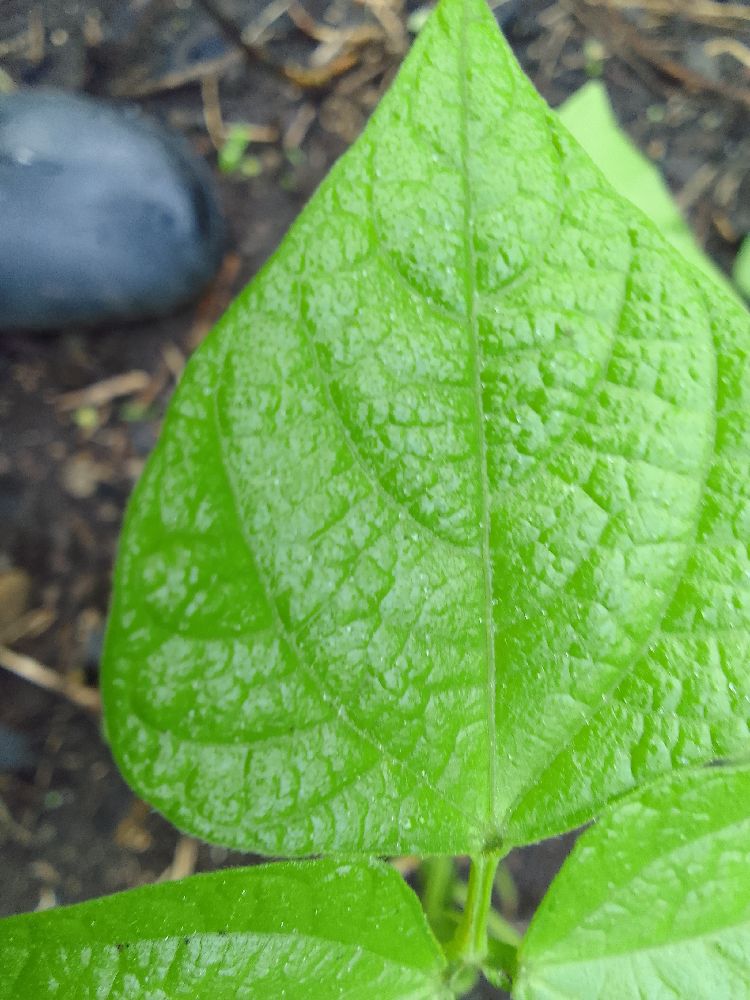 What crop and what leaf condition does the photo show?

common bean, healthy
